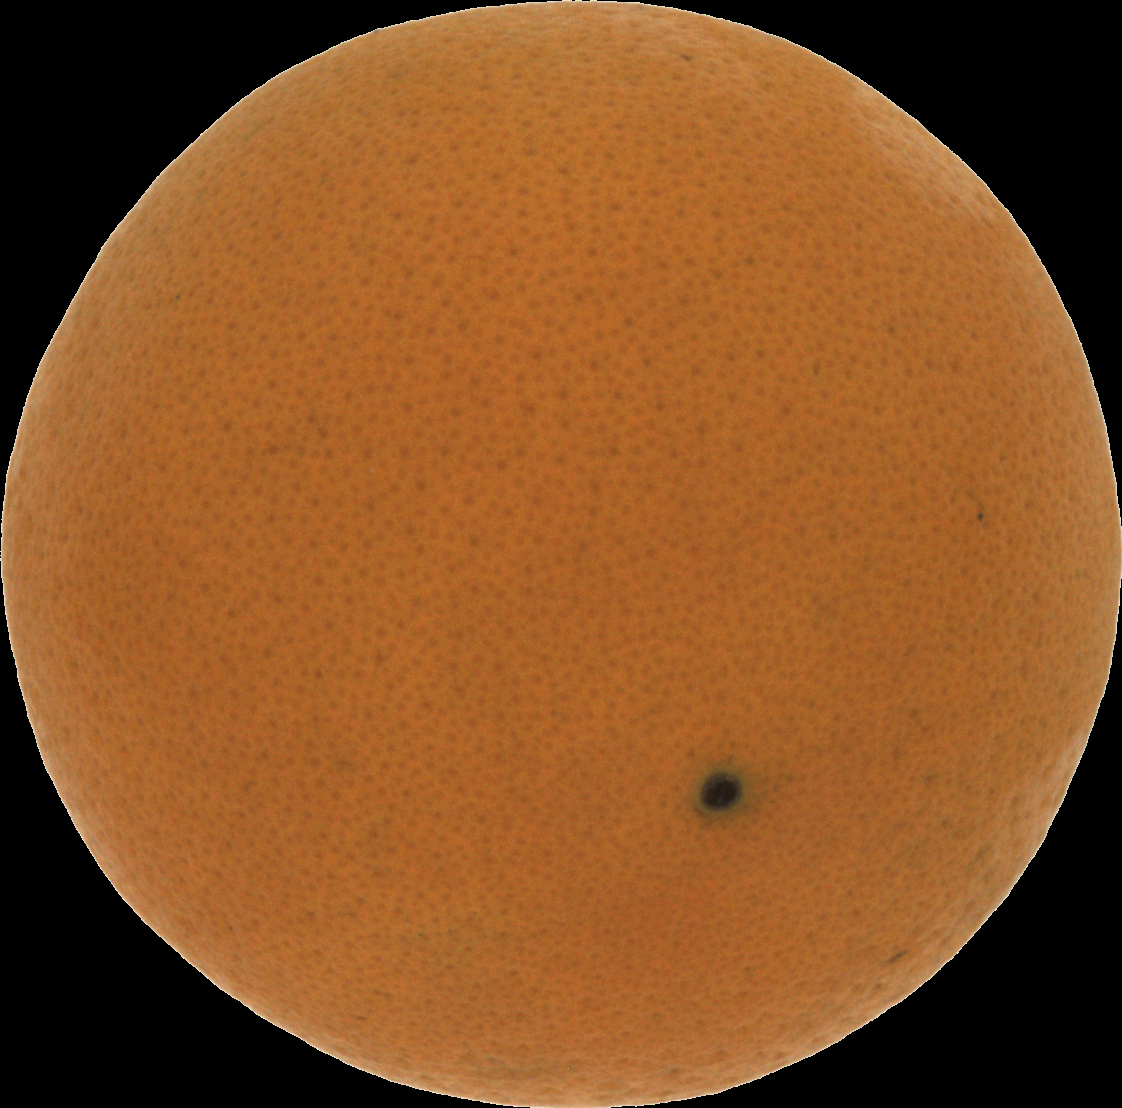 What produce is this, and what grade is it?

orange, good
